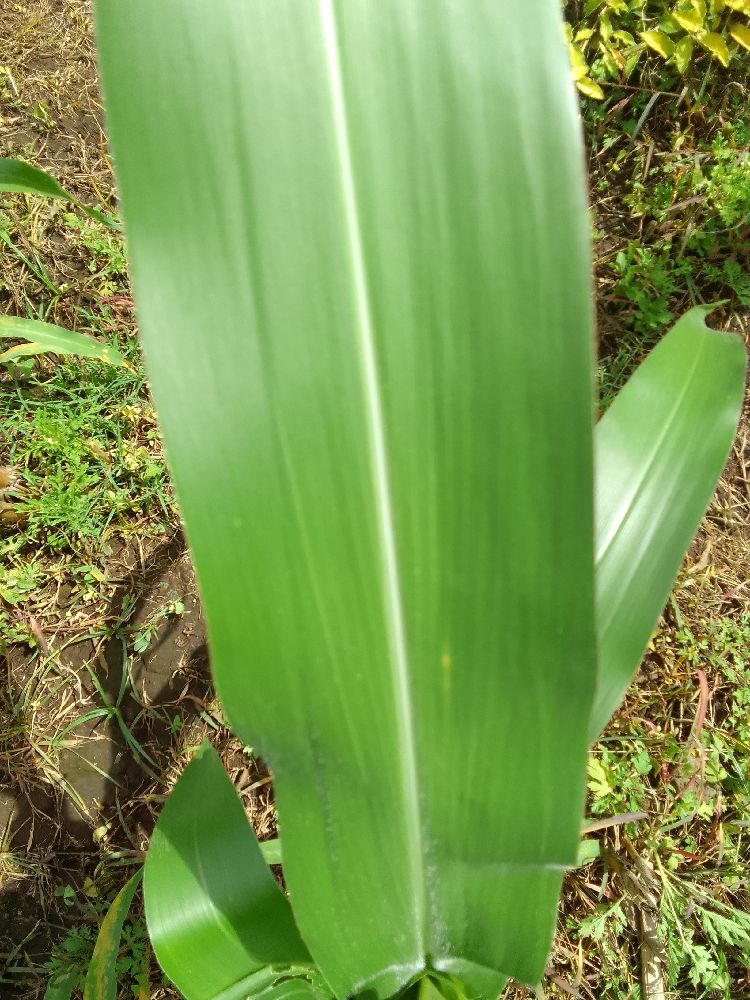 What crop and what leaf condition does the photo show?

maize, healthy
